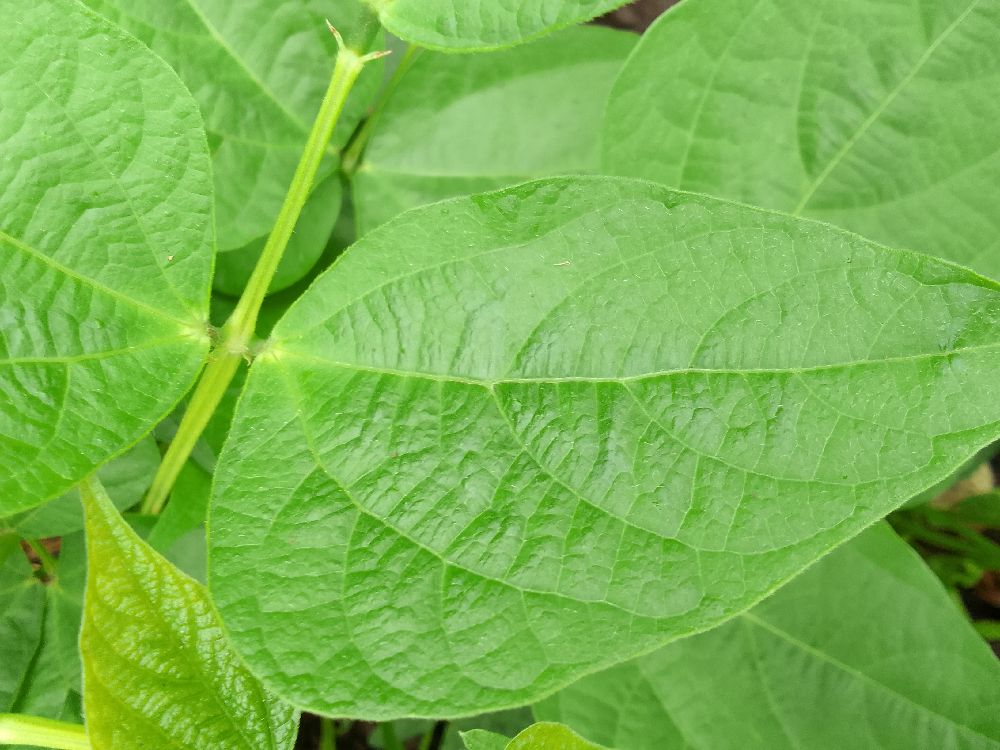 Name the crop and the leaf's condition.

common bean, healthy
